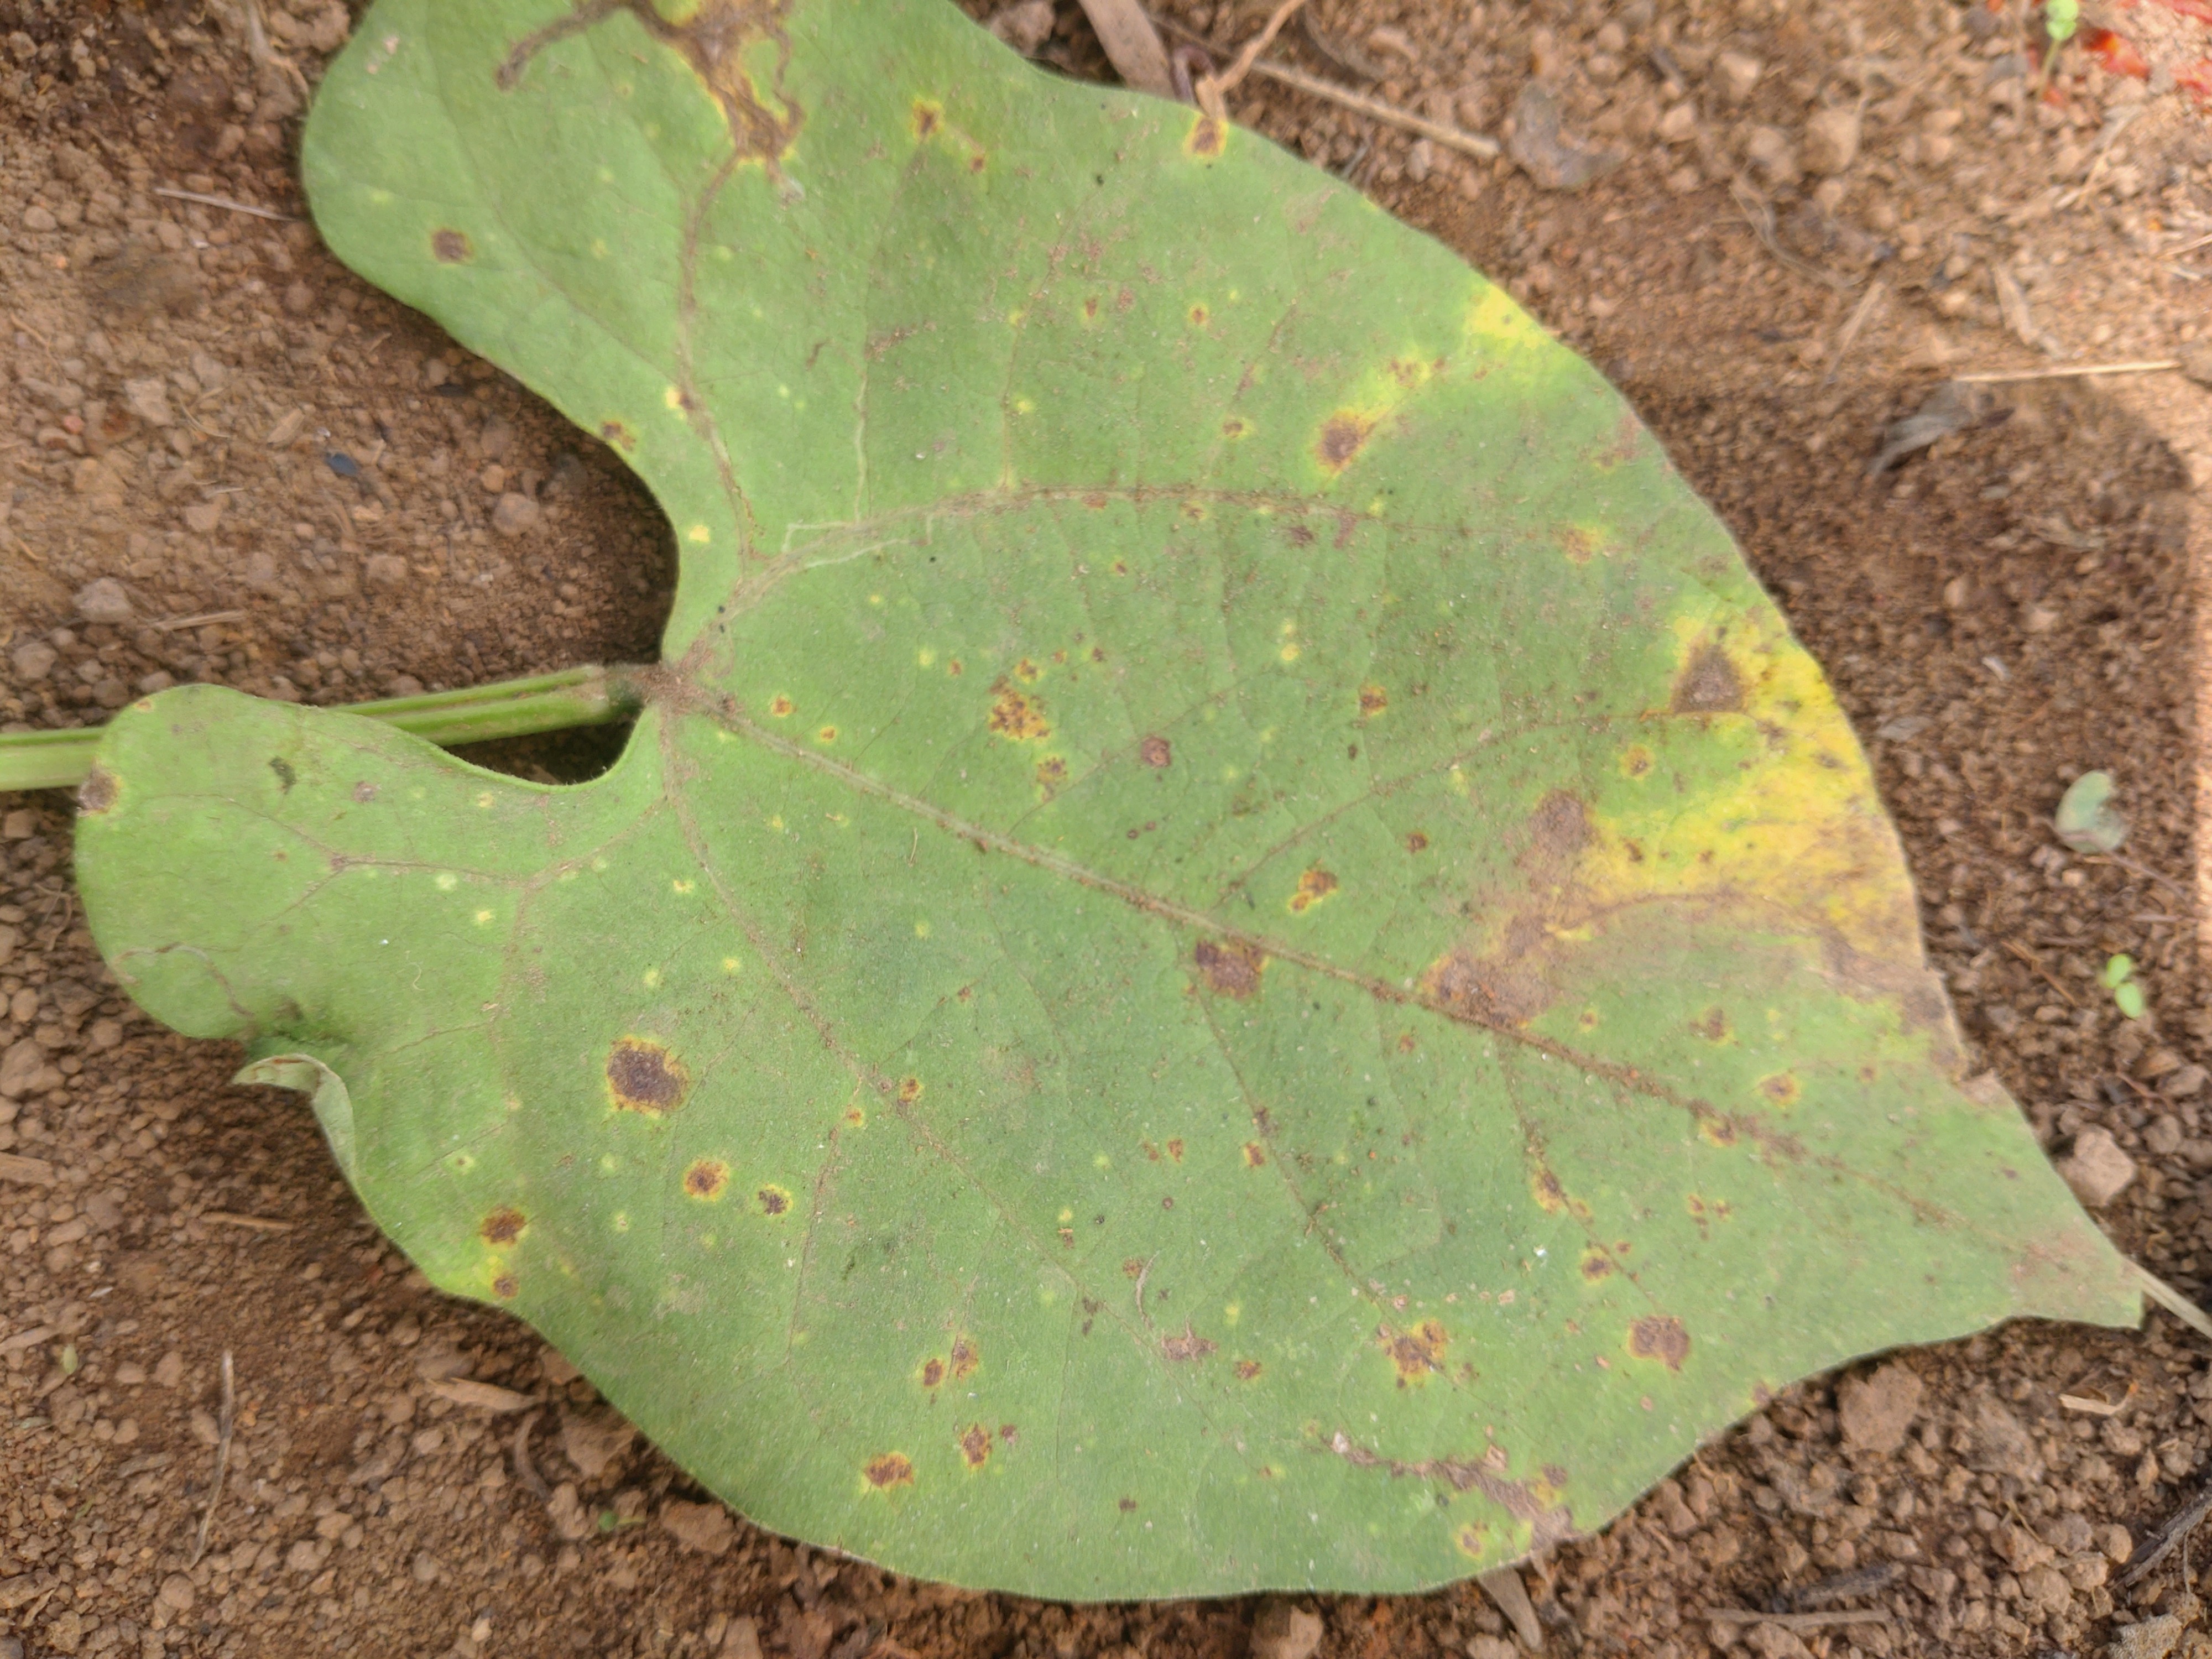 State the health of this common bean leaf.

rust
